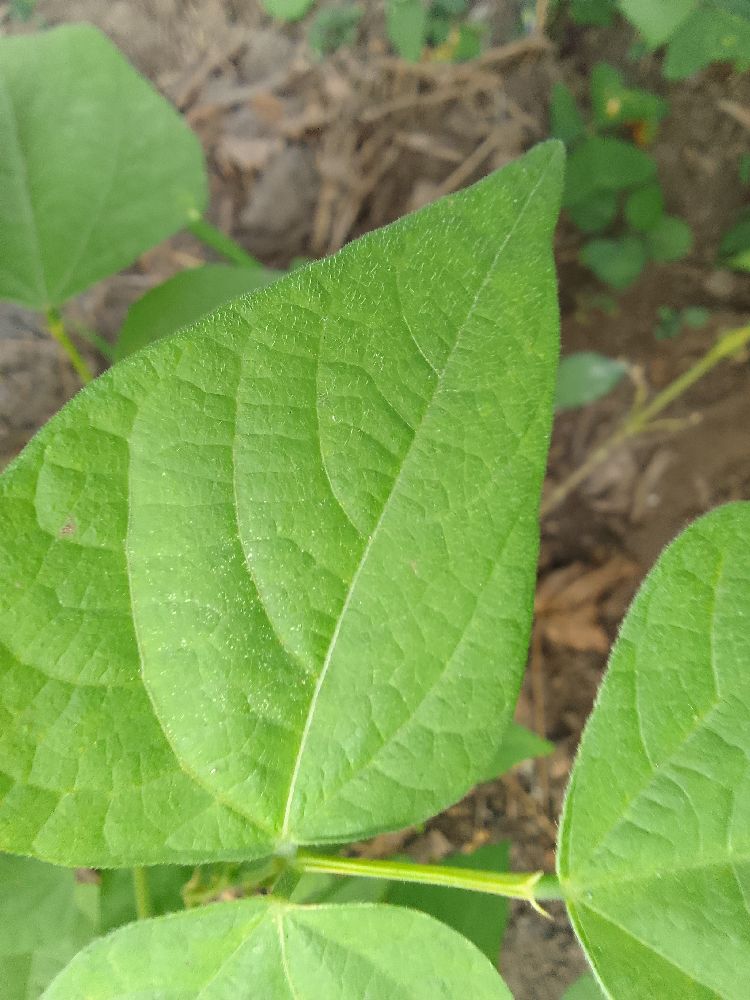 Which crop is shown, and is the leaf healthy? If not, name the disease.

common bean, healthy
